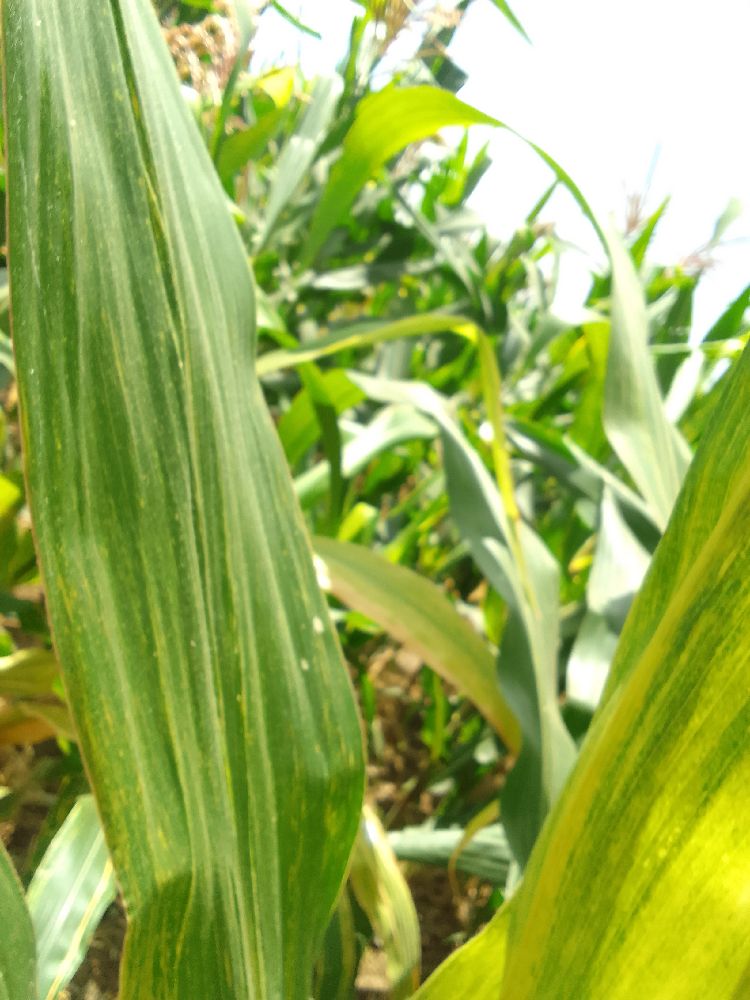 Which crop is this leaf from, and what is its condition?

maize, maize lethal necrosis
